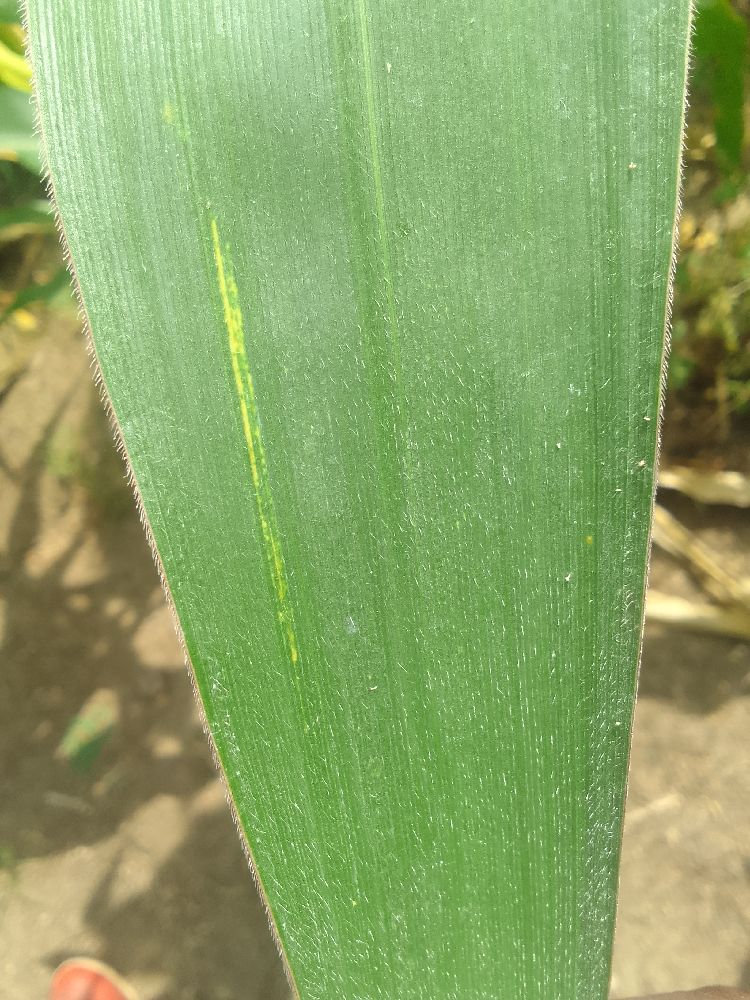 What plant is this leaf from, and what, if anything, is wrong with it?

maize, healthy
